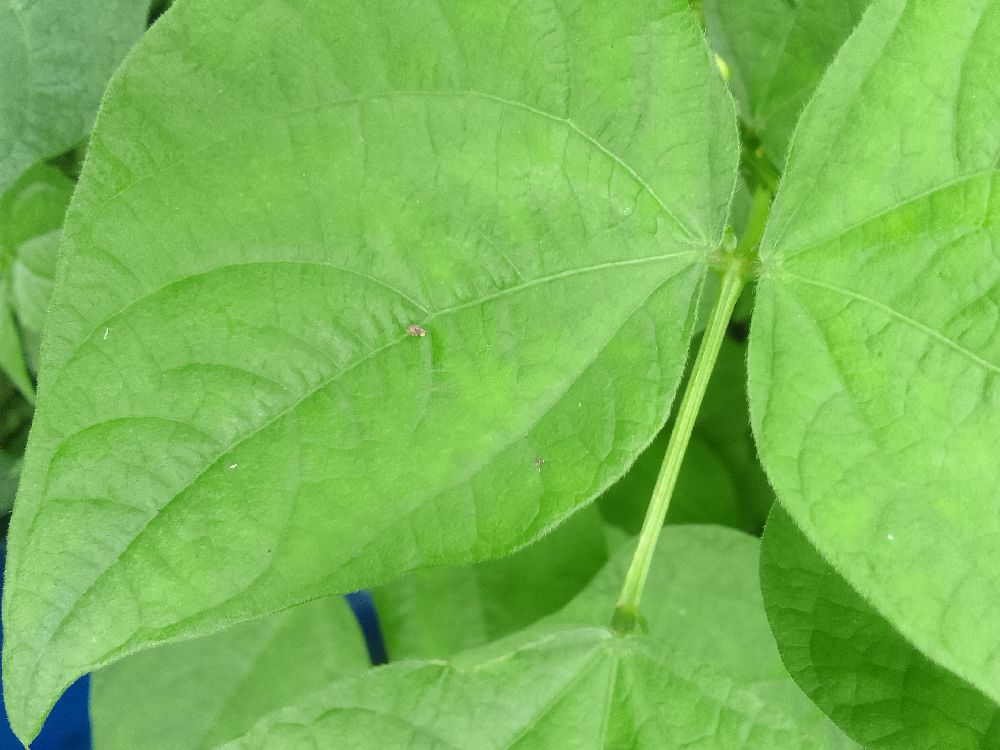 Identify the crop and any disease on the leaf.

common bean, healthy
